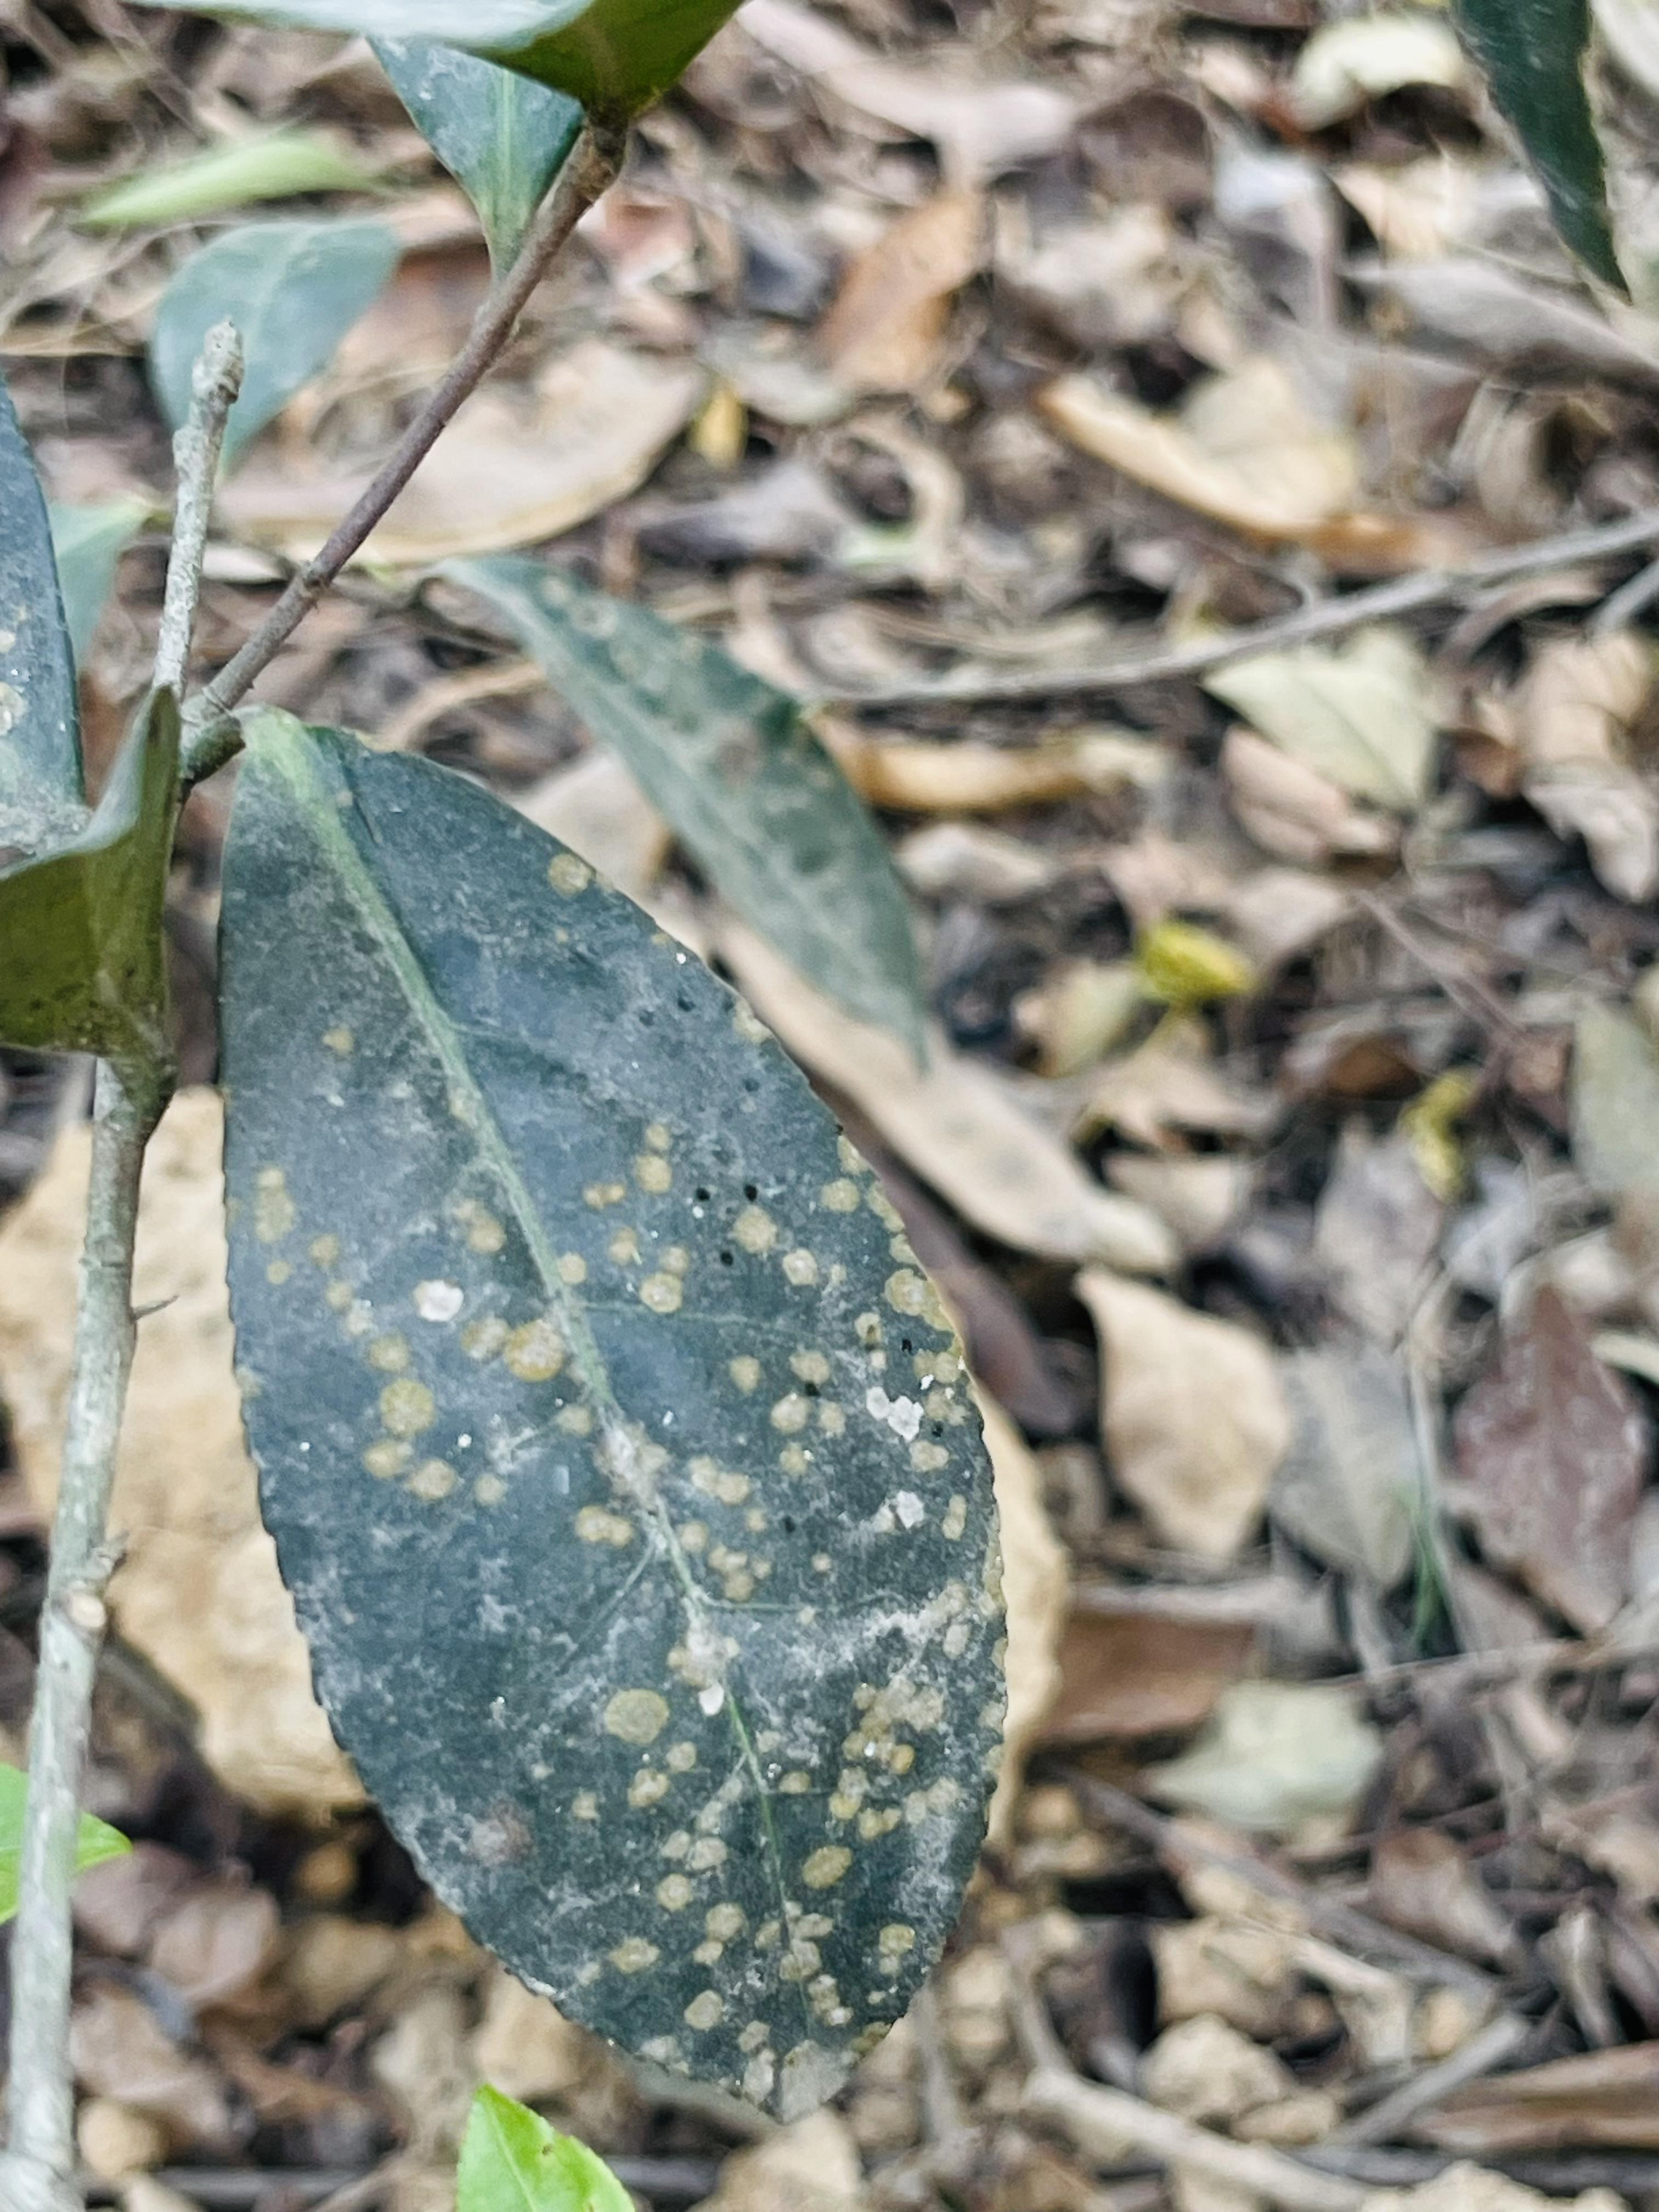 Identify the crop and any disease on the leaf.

tea, red rust
